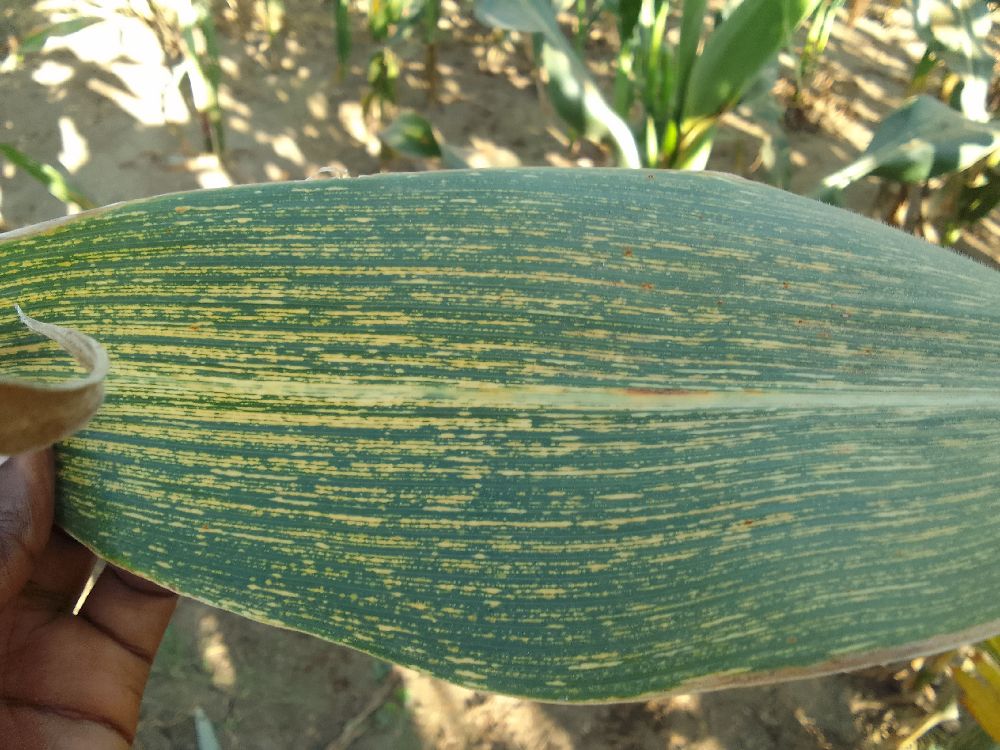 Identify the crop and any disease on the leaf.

maize, maize streak virus
